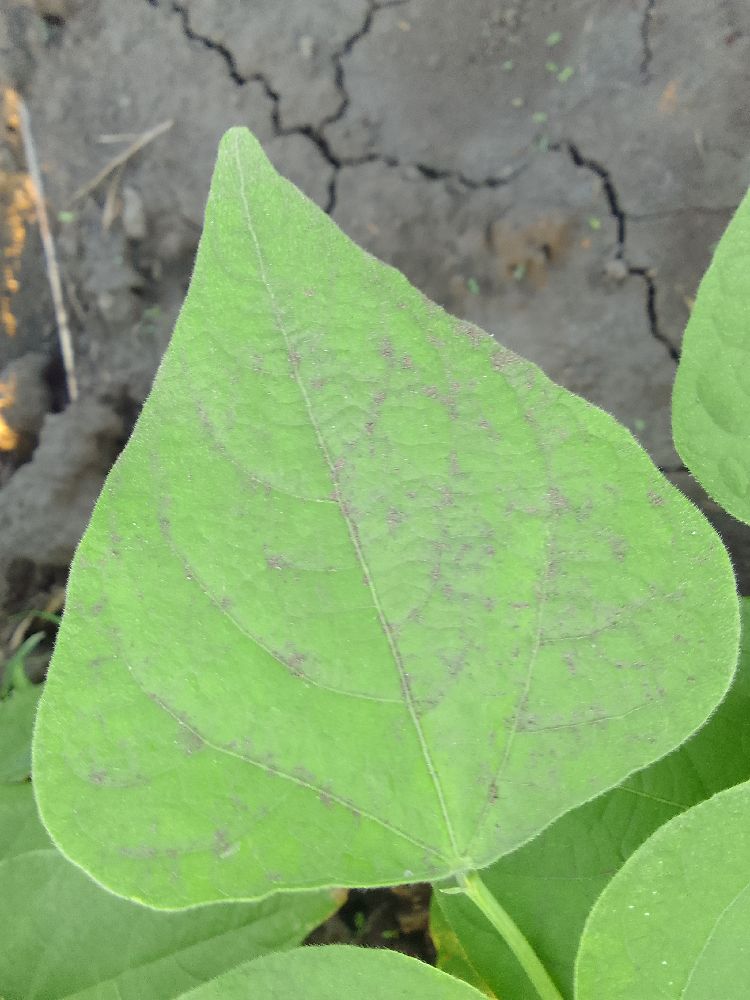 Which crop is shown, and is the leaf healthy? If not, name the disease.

common bean, healthy
